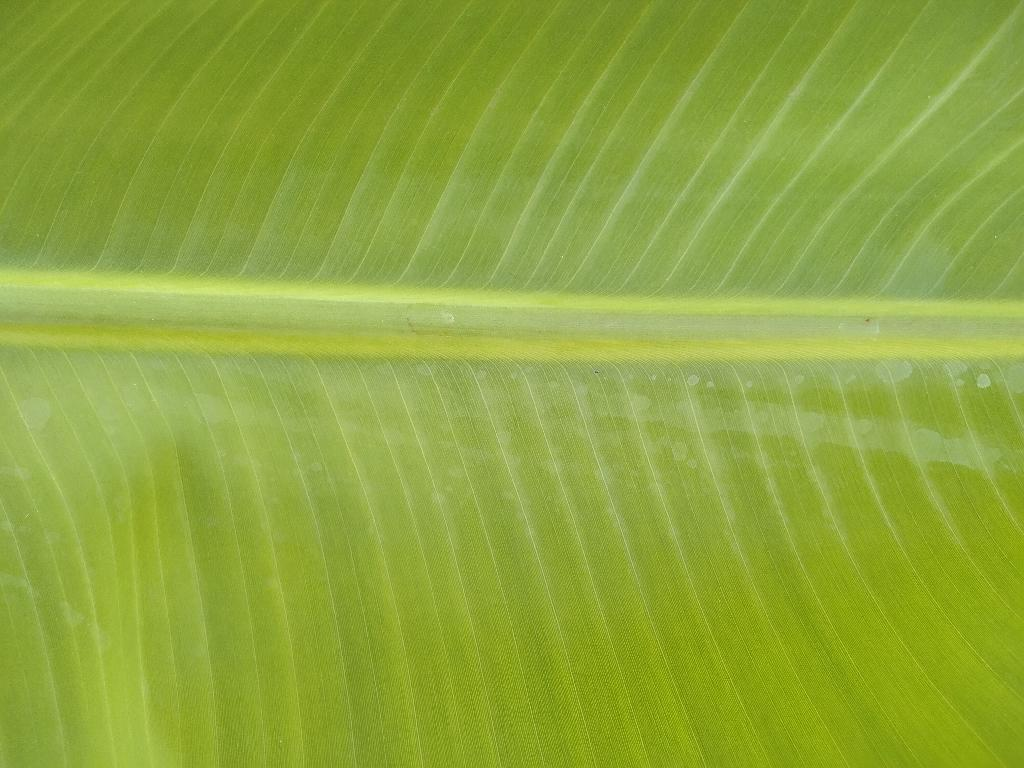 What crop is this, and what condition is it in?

banana, healthy
